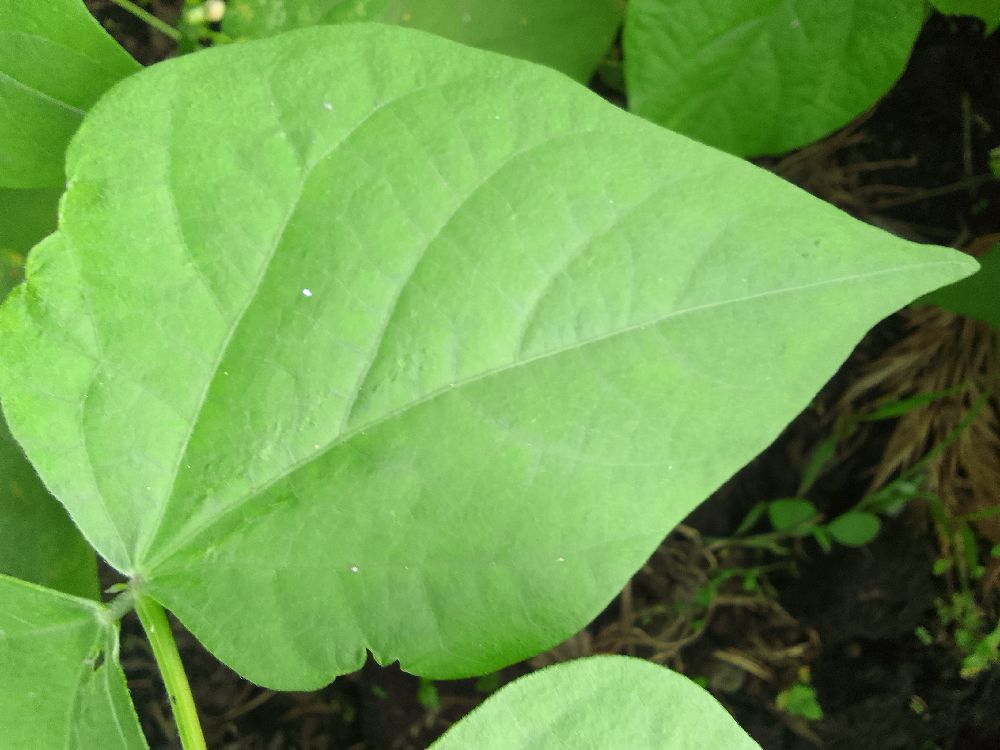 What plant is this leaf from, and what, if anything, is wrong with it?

common bean, healthy
